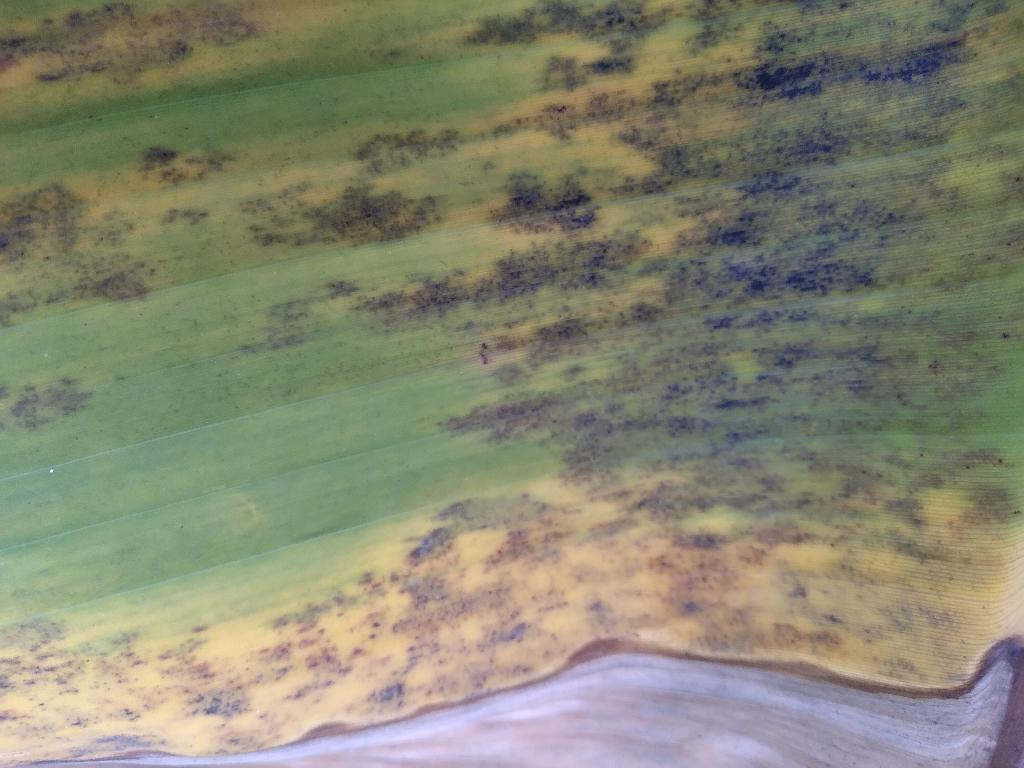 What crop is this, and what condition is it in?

banana, black sigatoka
